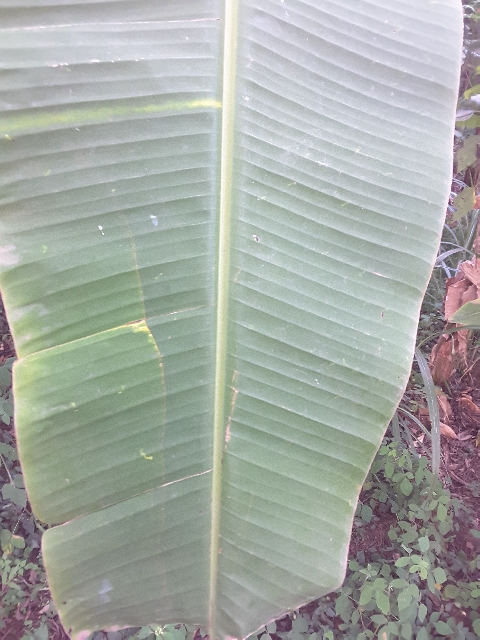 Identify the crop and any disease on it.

banana, healthy
